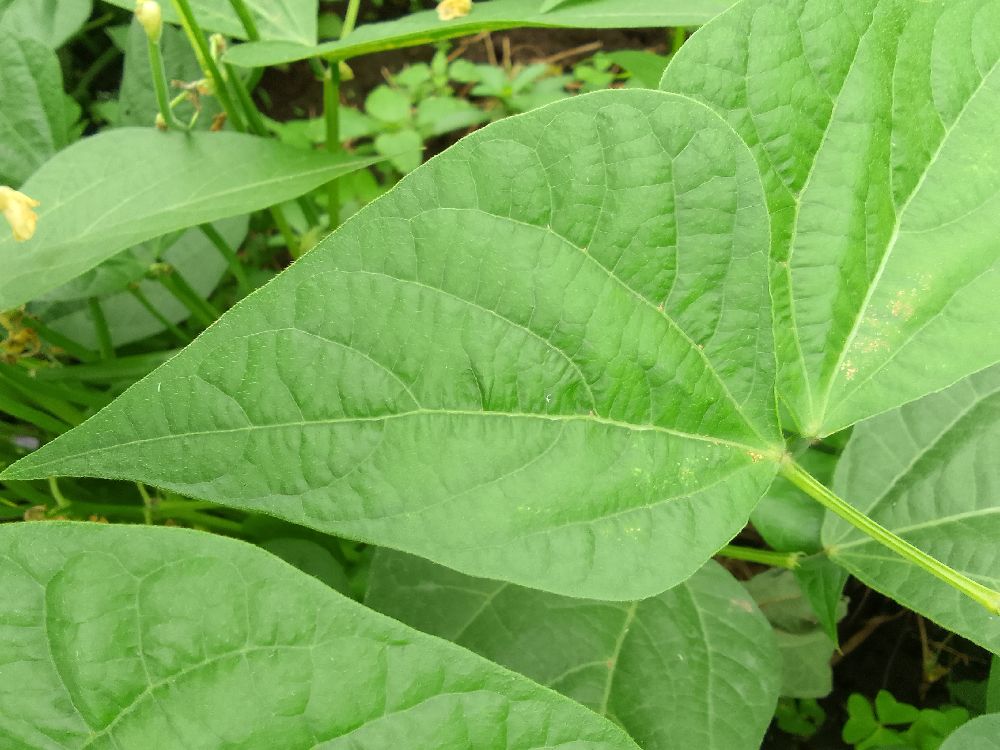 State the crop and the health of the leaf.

common bean, healthy
